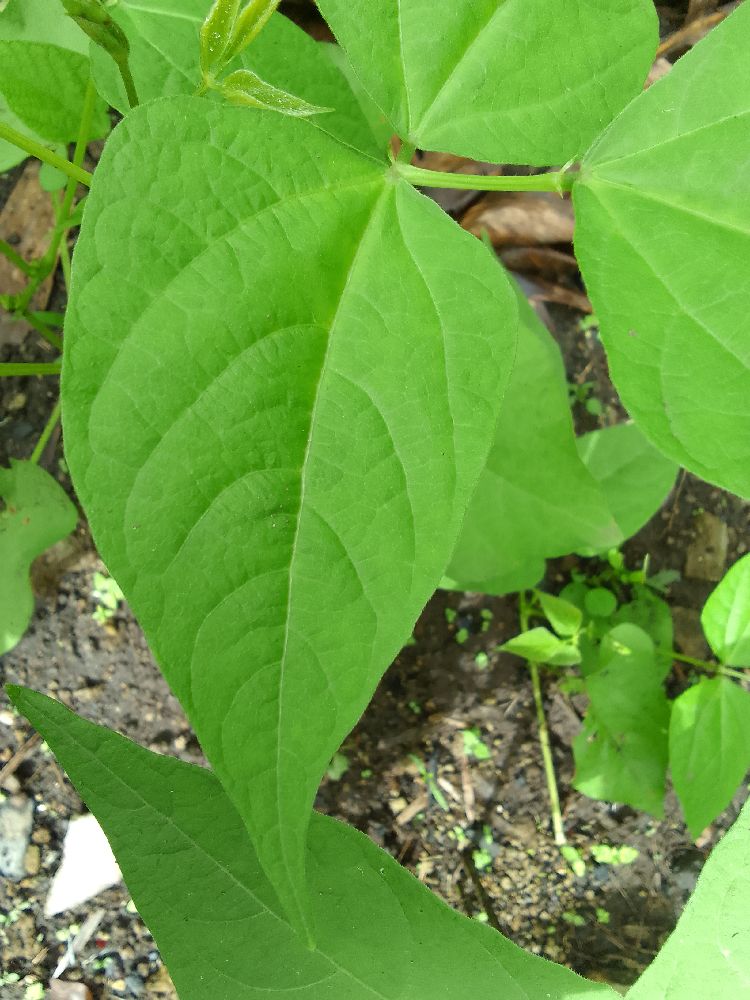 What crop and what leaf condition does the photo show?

common bean, healthy
